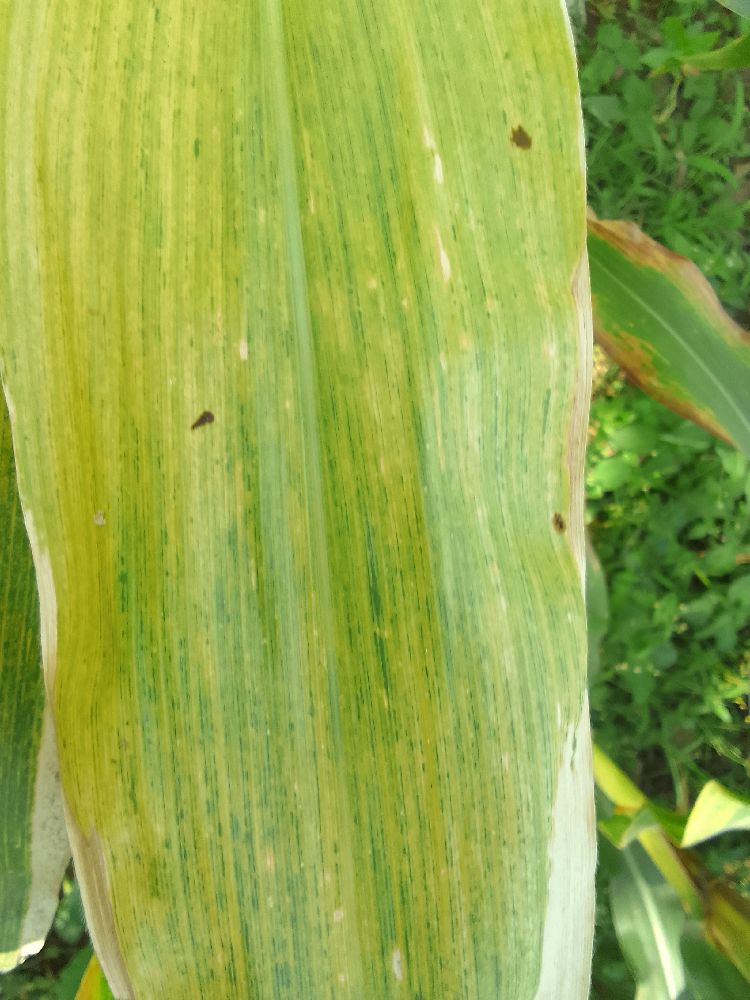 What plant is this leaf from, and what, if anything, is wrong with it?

maize, maize lethal necrosis
